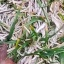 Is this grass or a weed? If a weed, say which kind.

grass
